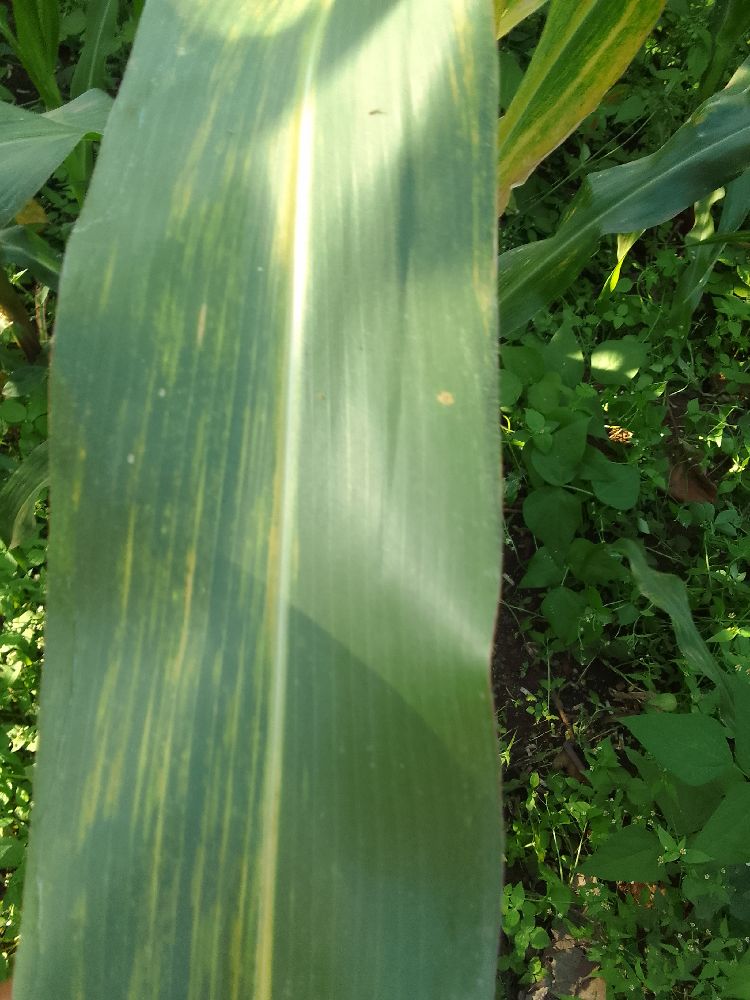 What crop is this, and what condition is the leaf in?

maize, maize lethal necrosis
